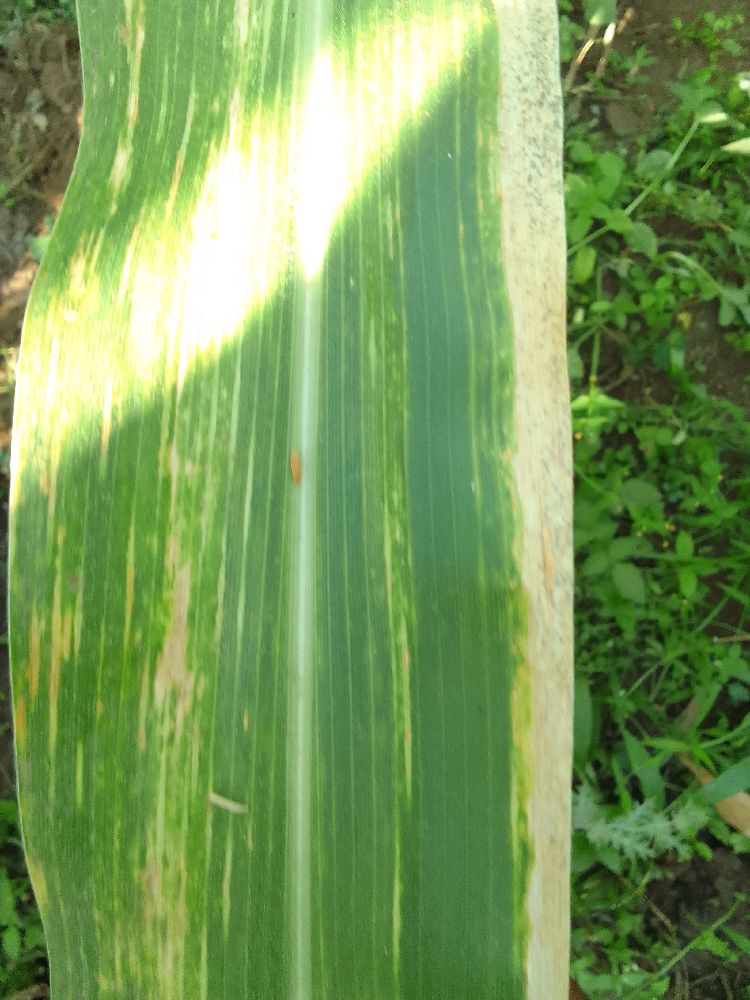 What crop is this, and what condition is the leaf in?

maize, maize lethal necrosis
